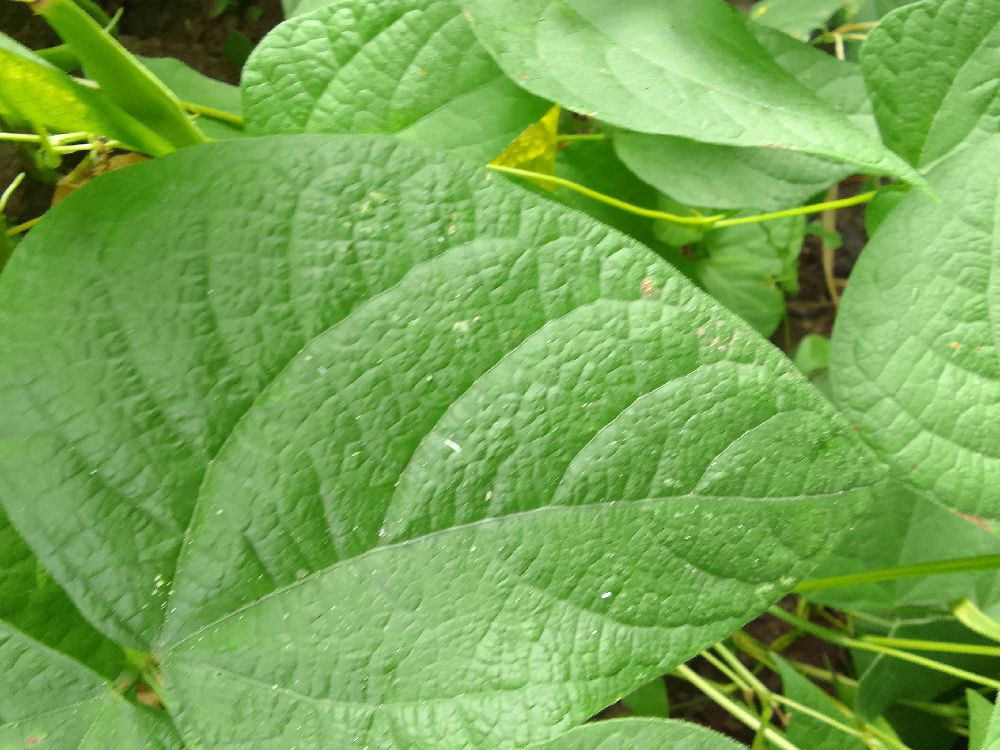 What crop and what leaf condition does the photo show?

common bean, healthy
